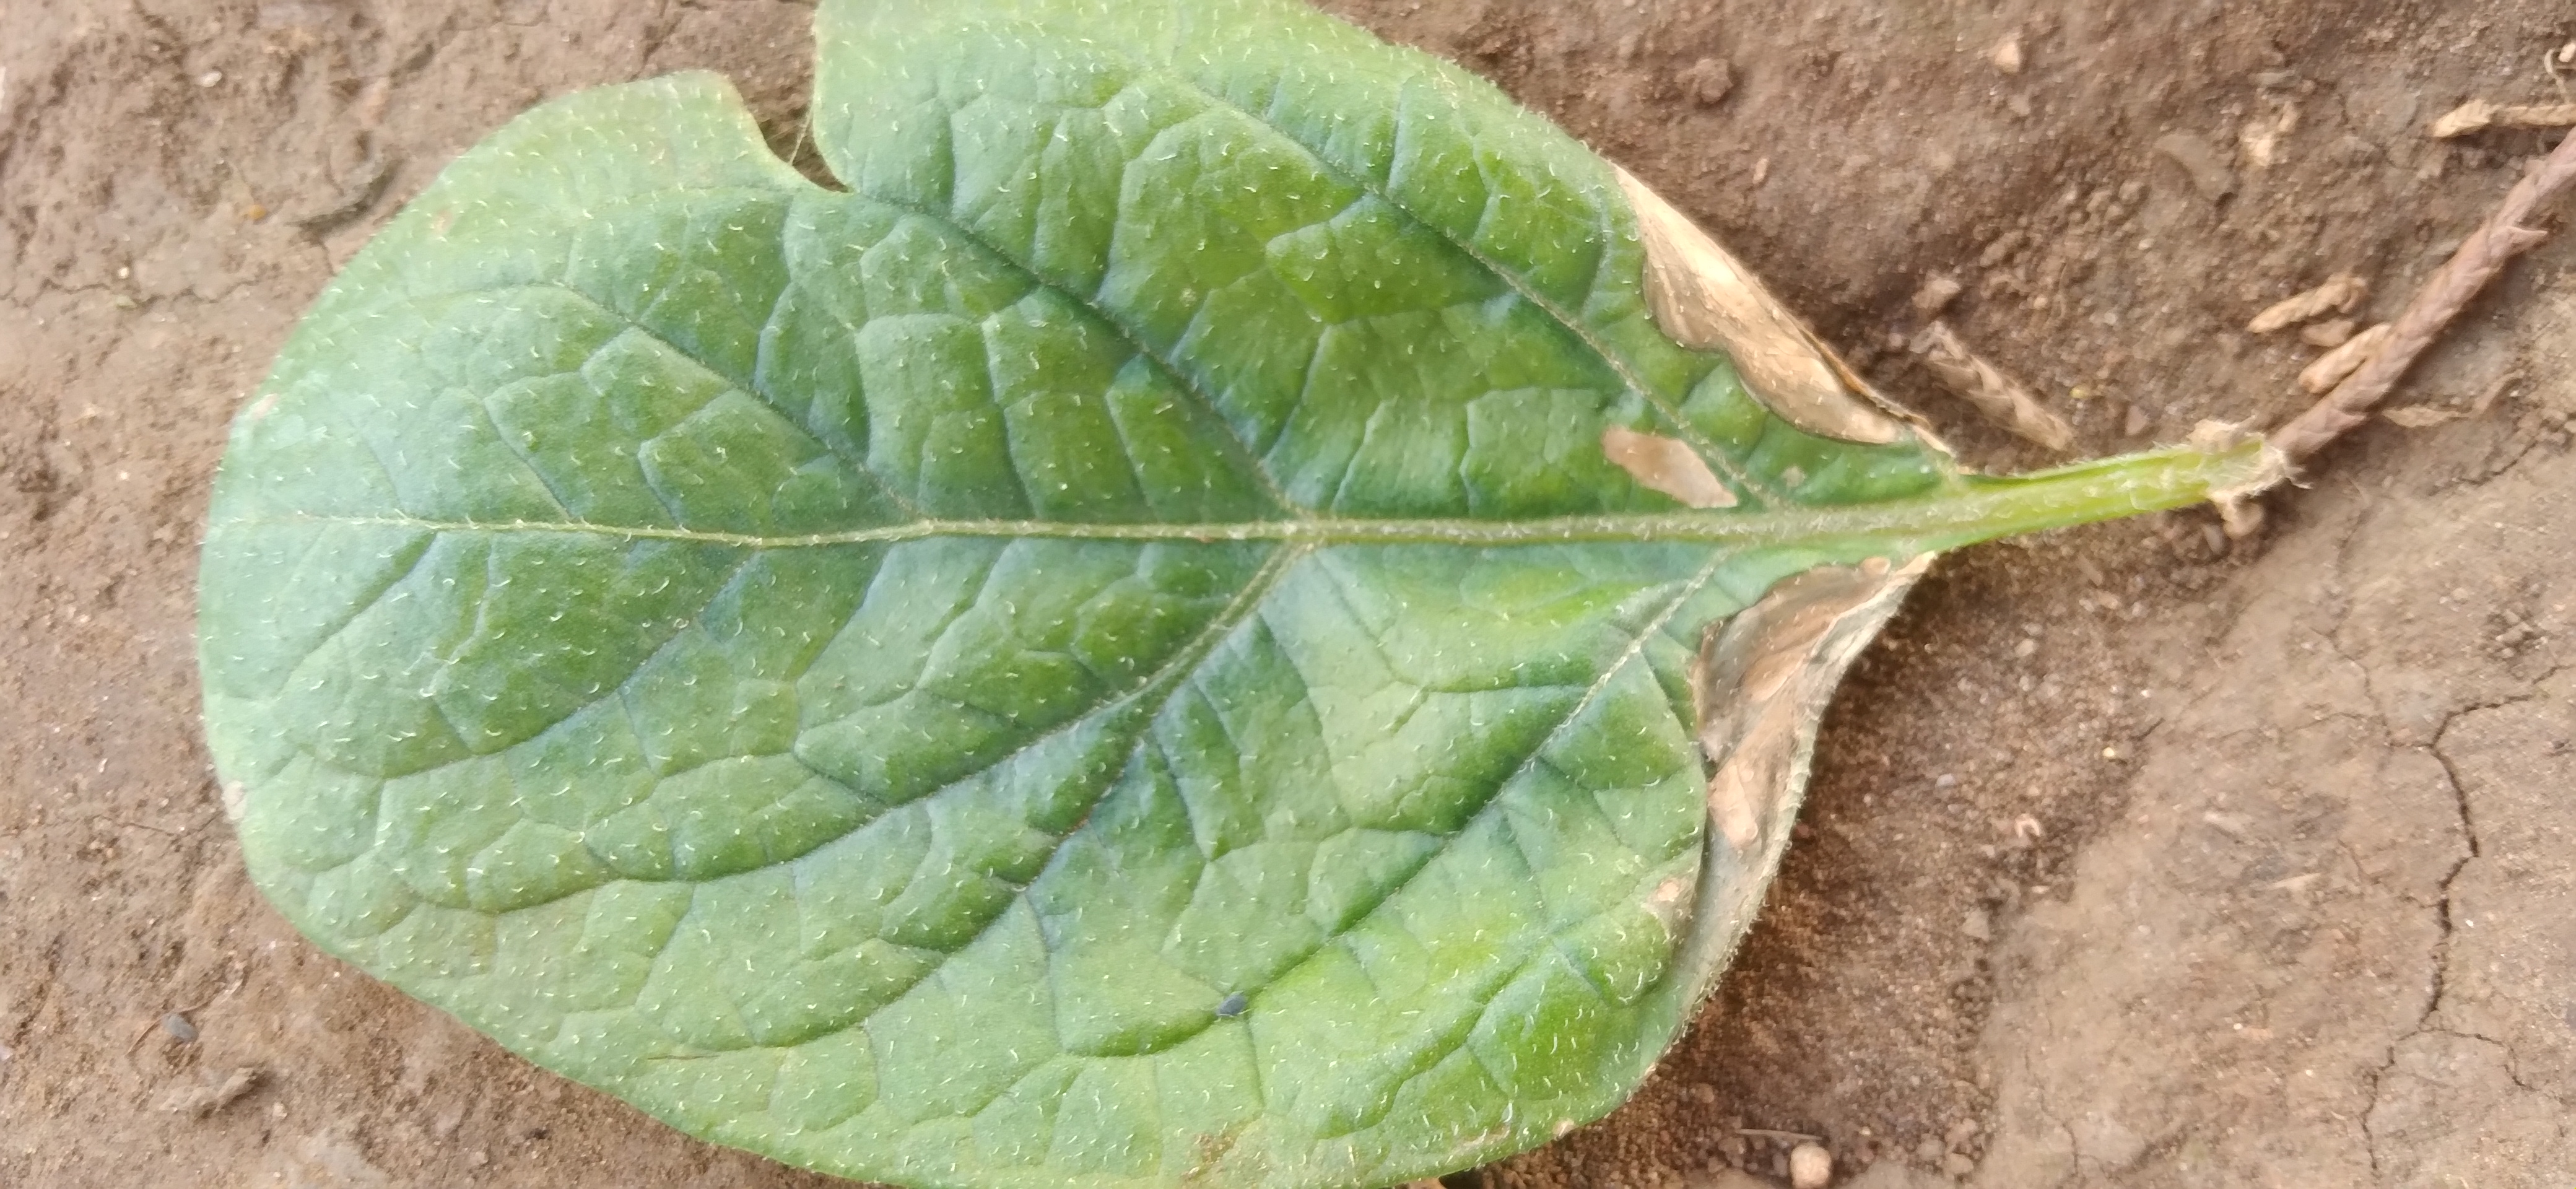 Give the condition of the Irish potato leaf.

early blight
